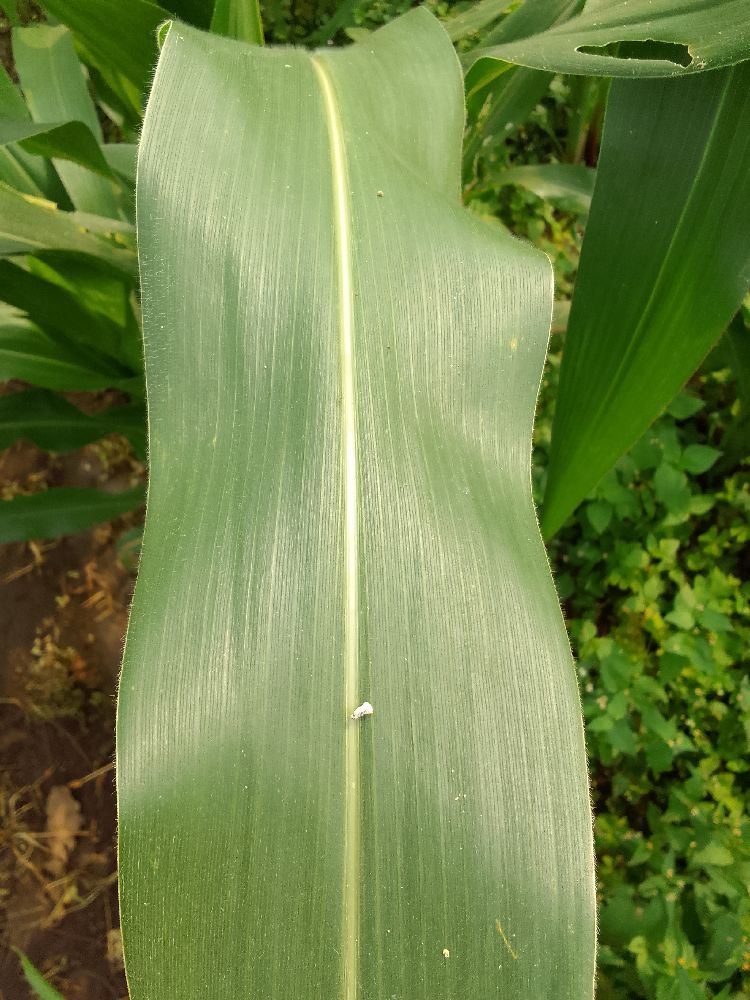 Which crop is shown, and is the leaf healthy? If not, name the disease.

maize, healthy
